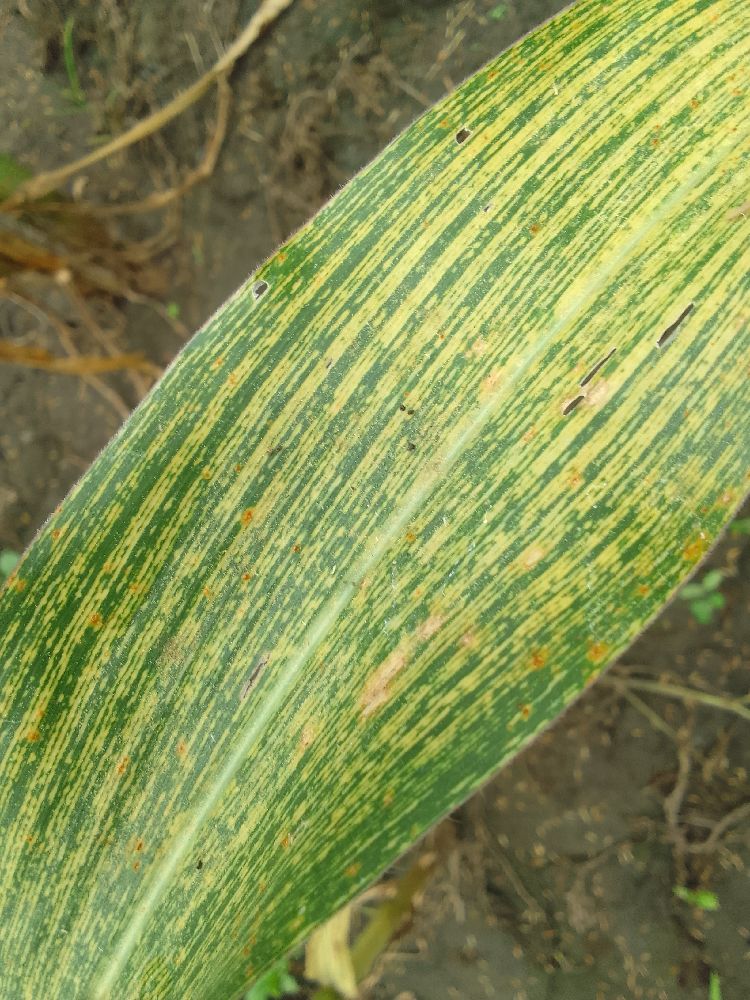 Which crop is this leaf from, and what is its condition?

maize, maize streak virus
